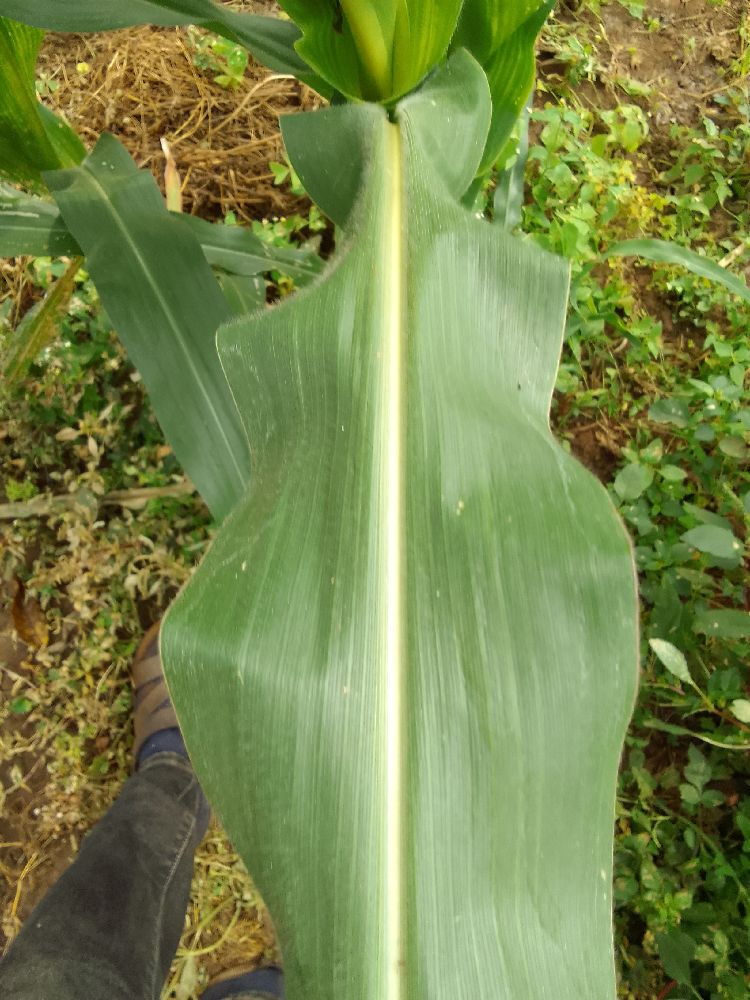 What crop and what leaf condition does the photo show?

maize, healthy
